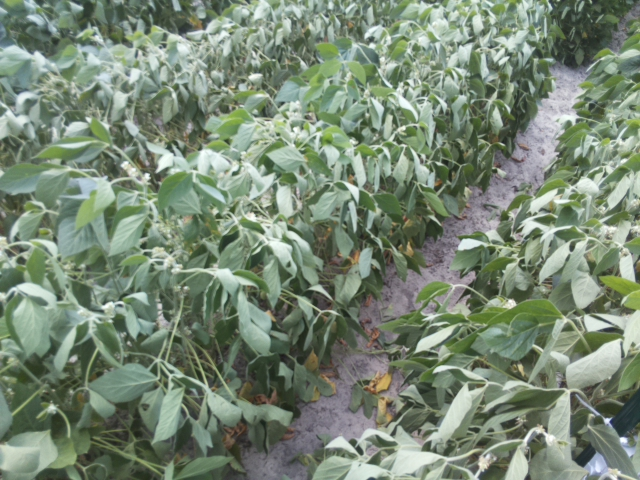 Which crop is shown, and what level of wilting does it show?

soybean, moderate turgor loss in upper canopy
